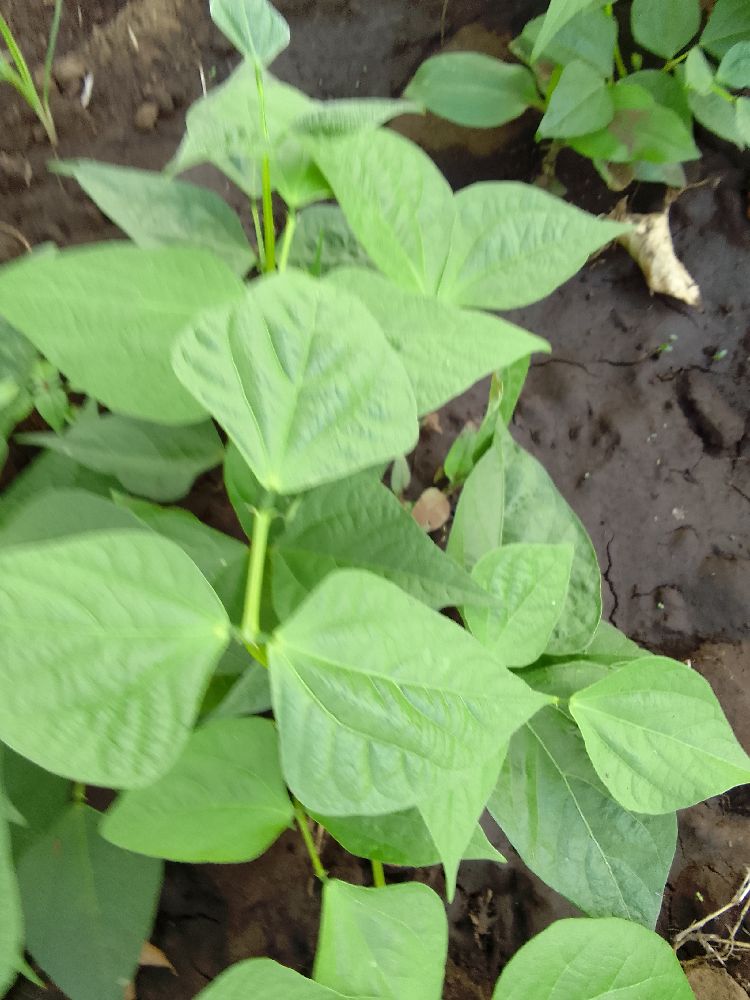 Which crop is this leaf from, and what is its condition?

common bean, healthy
